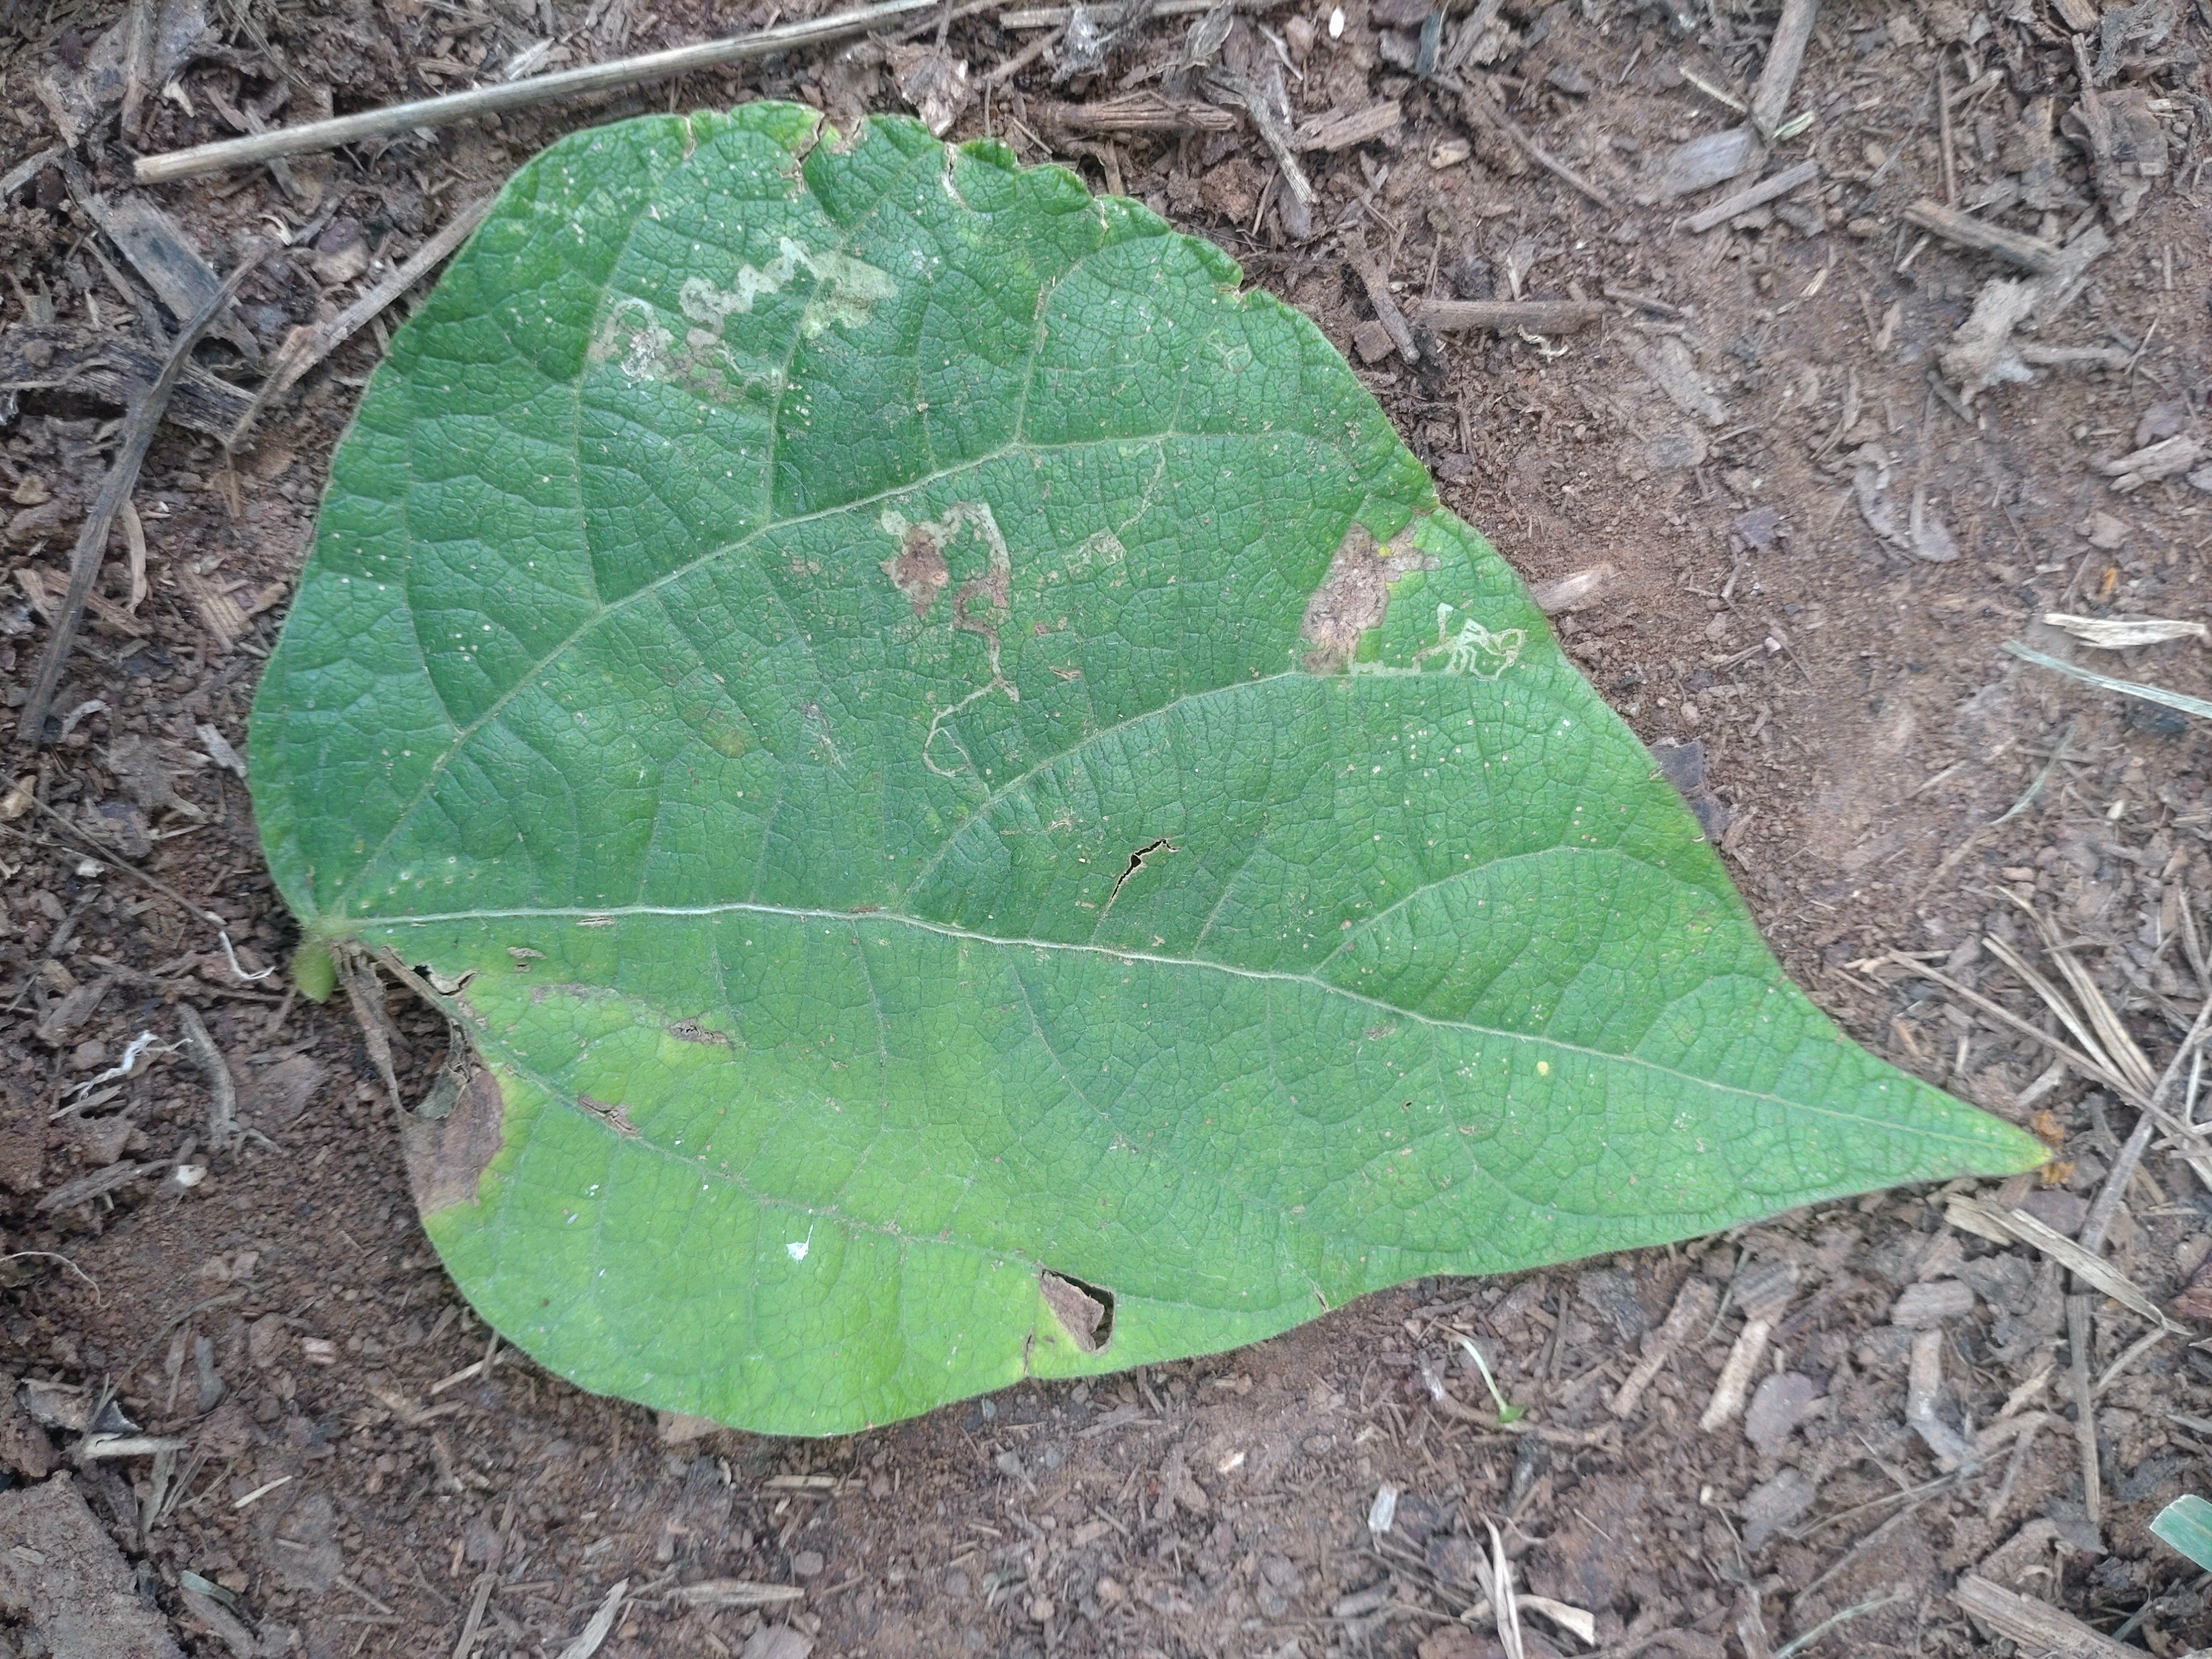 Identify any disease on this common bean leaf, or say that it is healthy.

anthracnose
